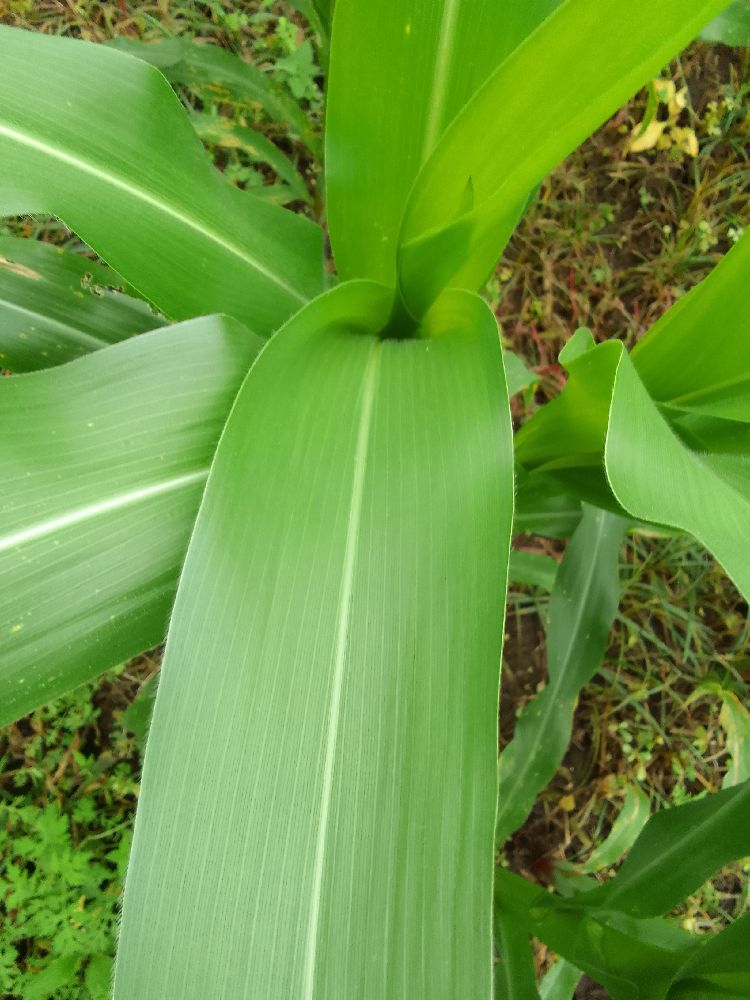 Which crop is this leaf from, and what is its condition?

maize, healthy
